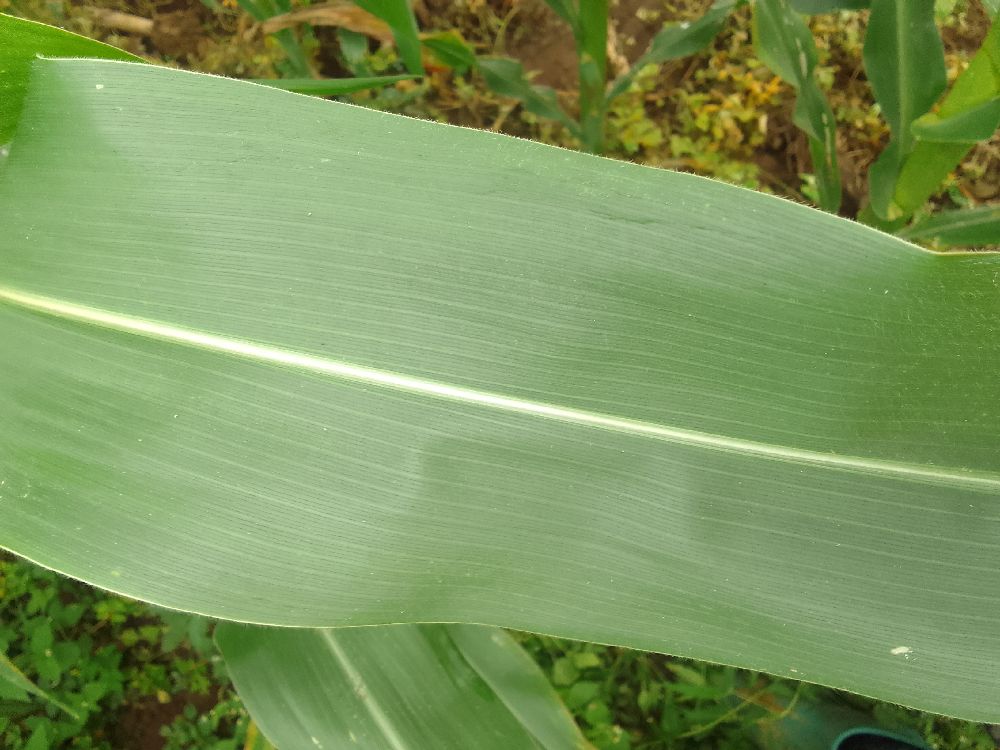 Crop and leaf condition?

maize, healthy
